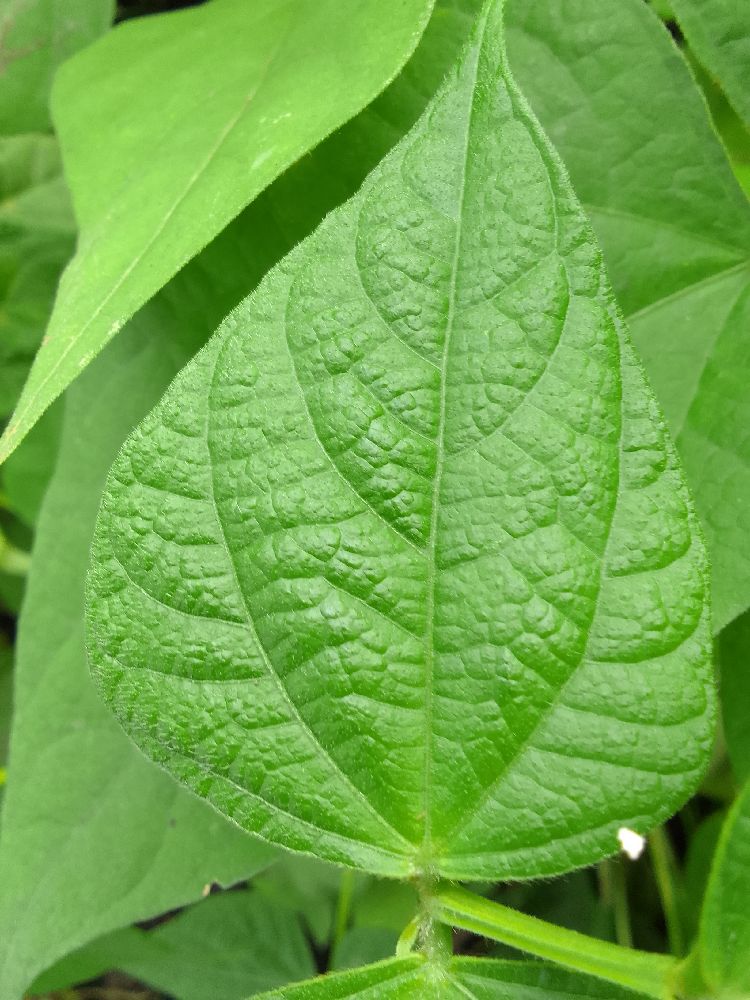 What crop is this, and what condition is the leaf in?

common bean, healthy
